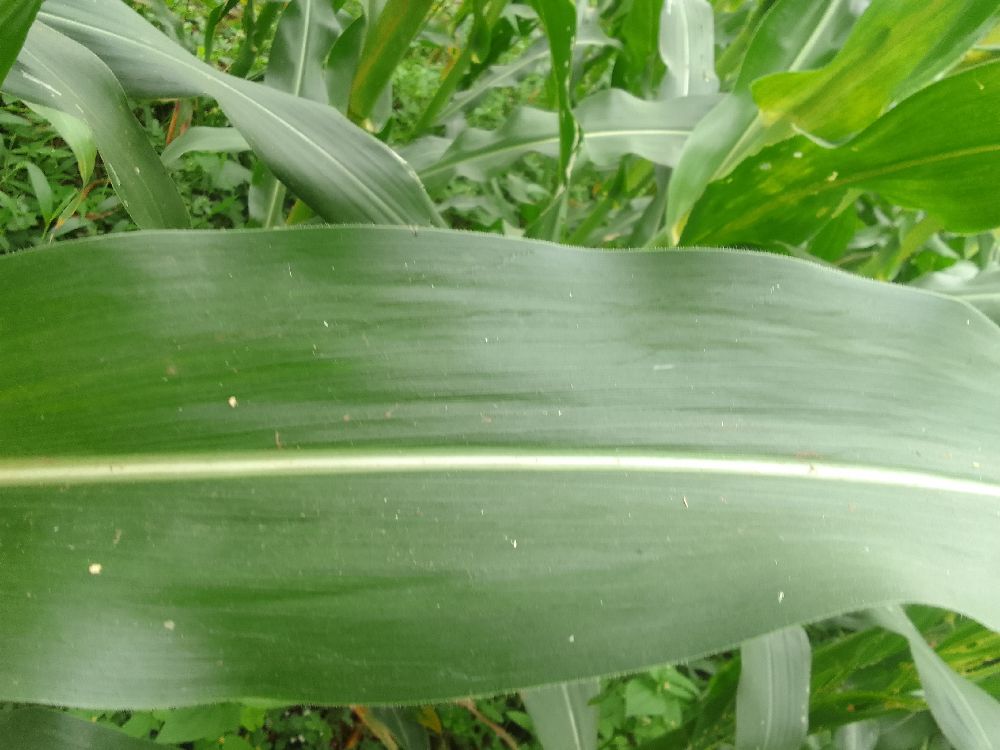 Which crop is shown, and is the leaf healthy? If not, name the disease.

maize, healthy
